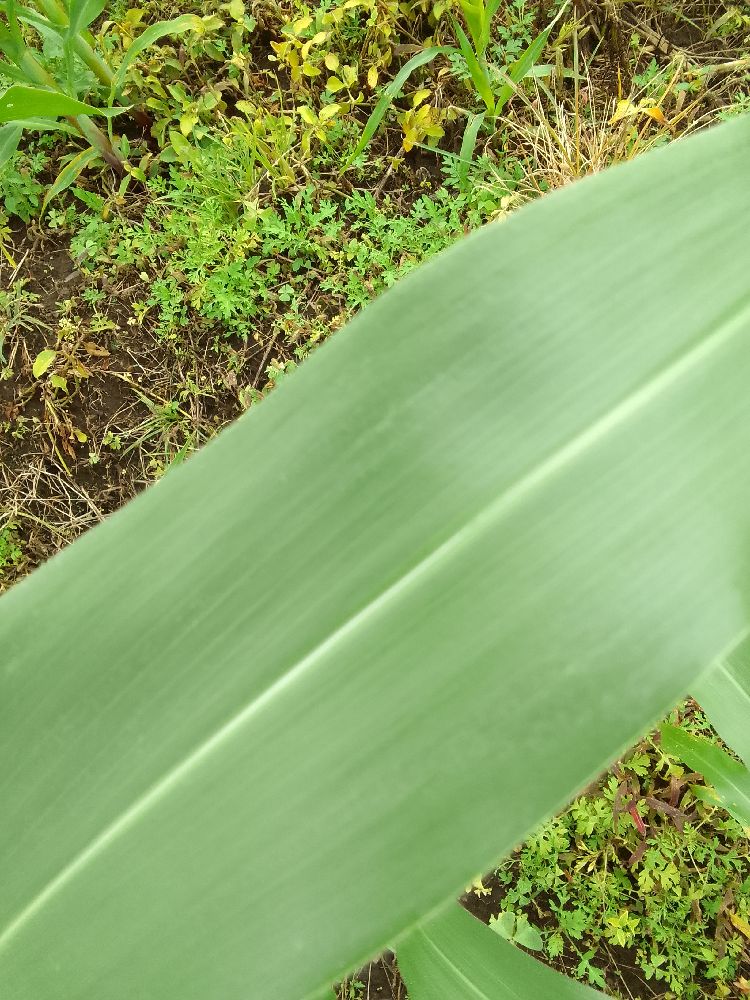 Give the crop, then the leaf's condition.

maize, healthy
